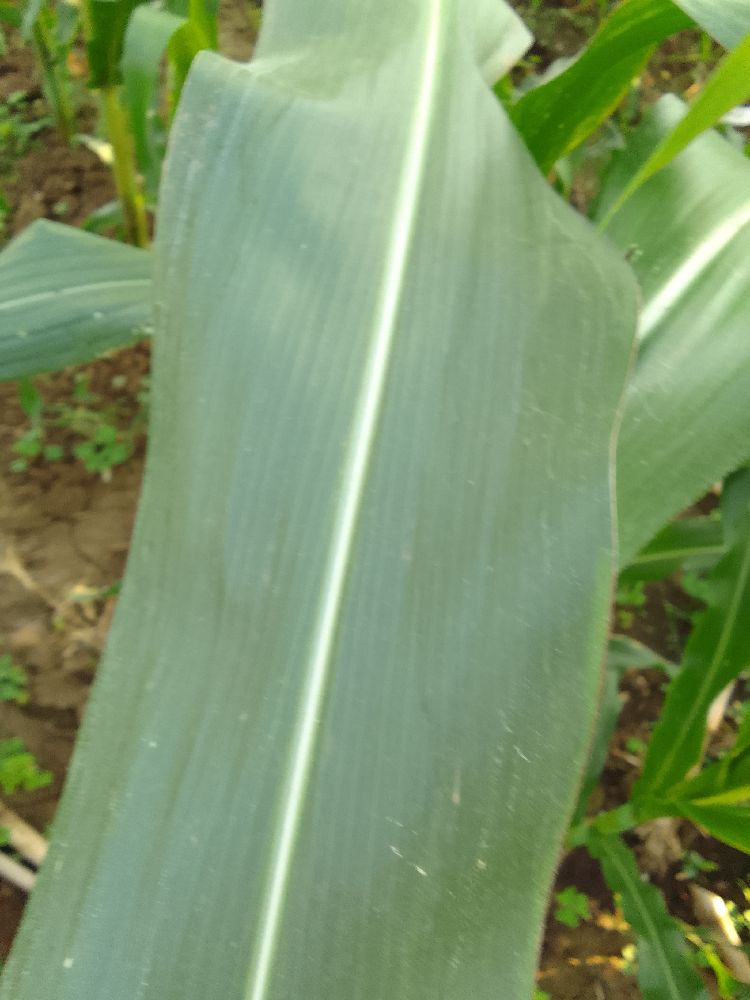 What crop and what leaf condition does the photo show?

maize, healthy
